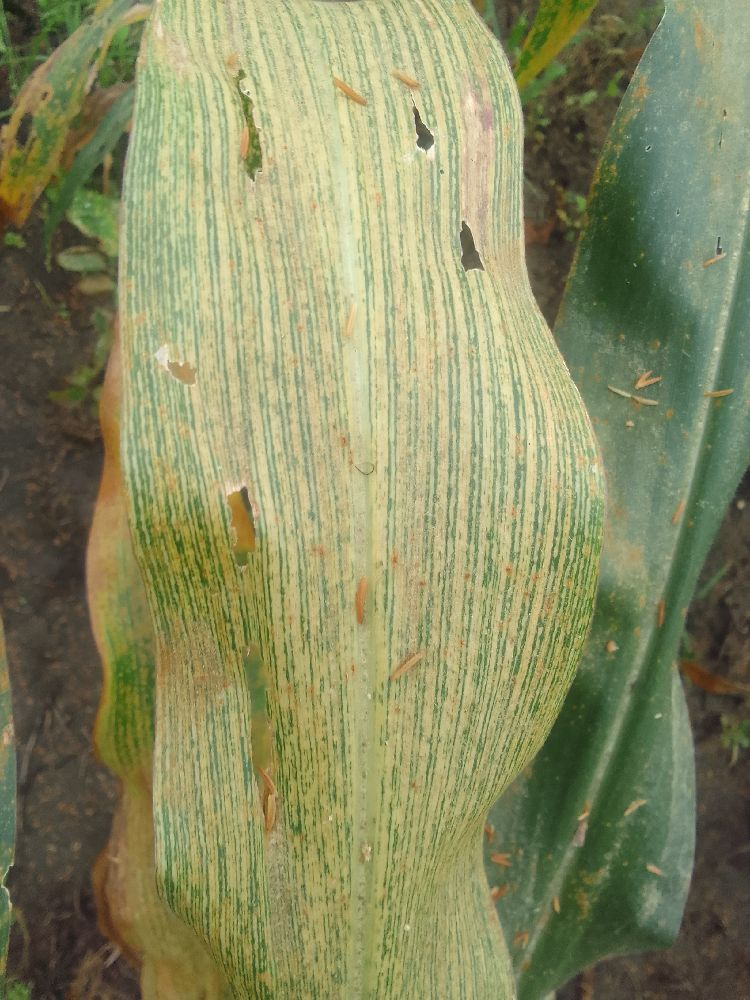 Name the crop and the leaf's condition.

maize, maize streak virus
